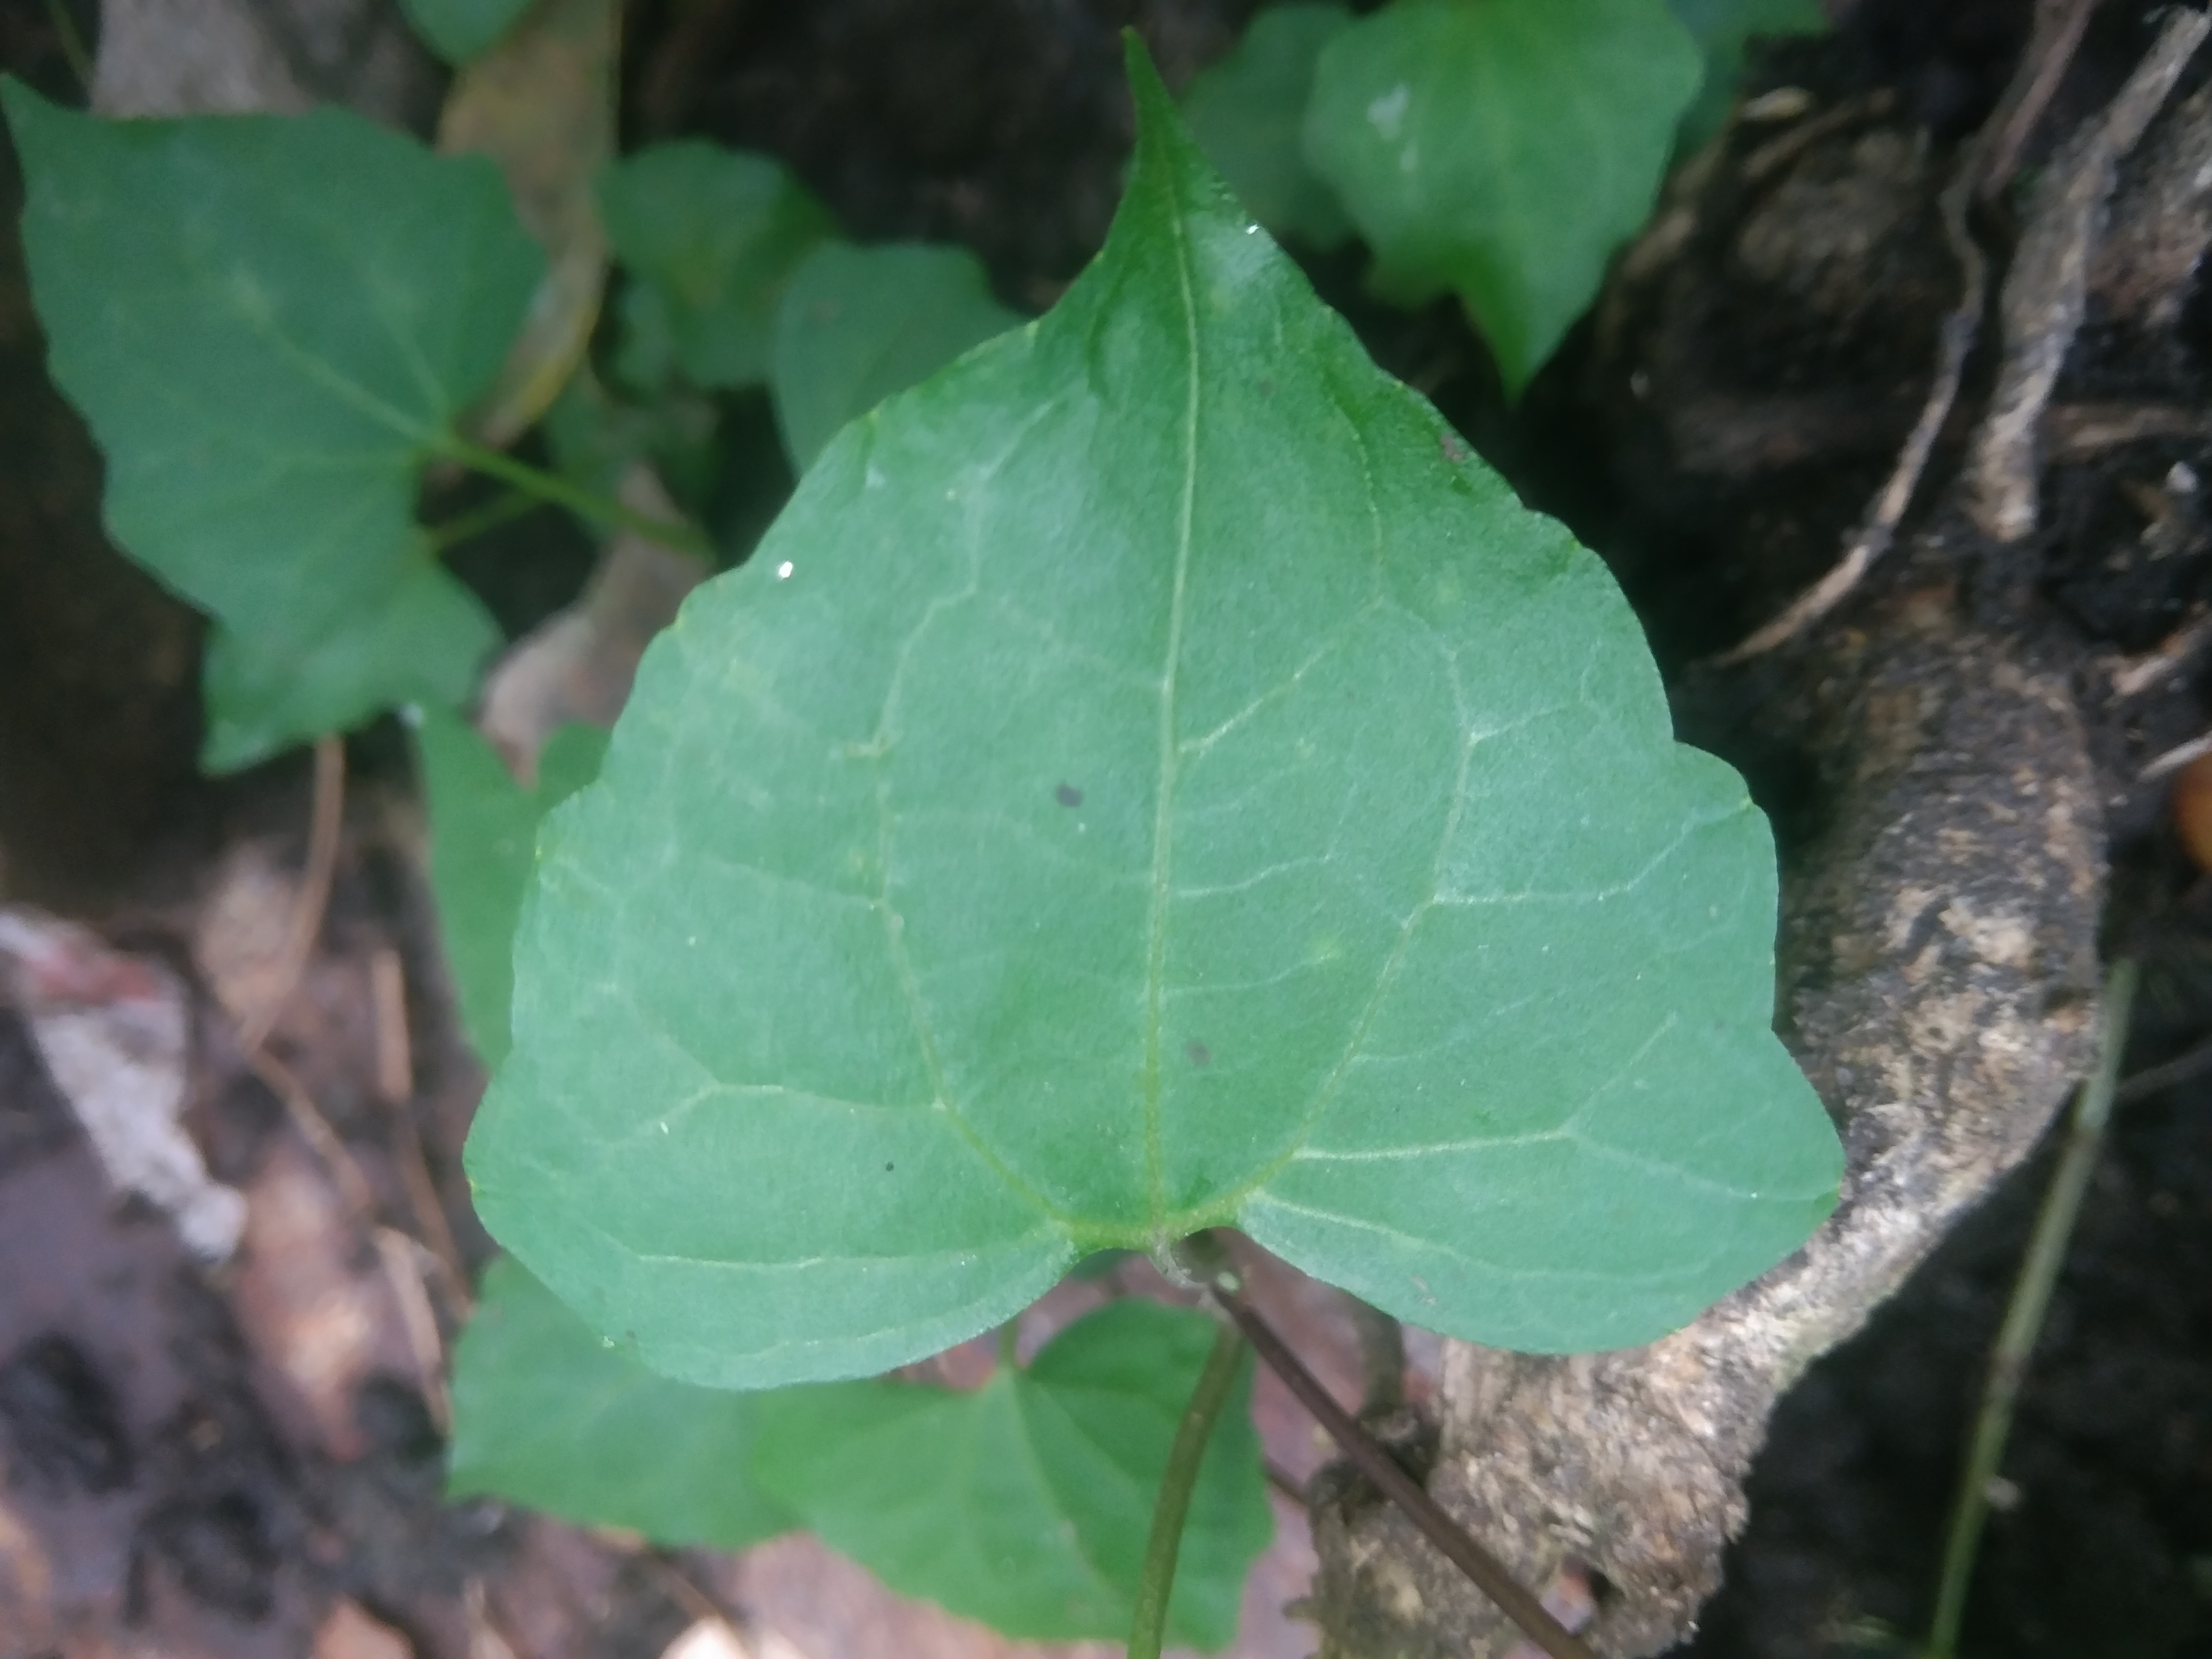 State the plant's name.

bitter vine
